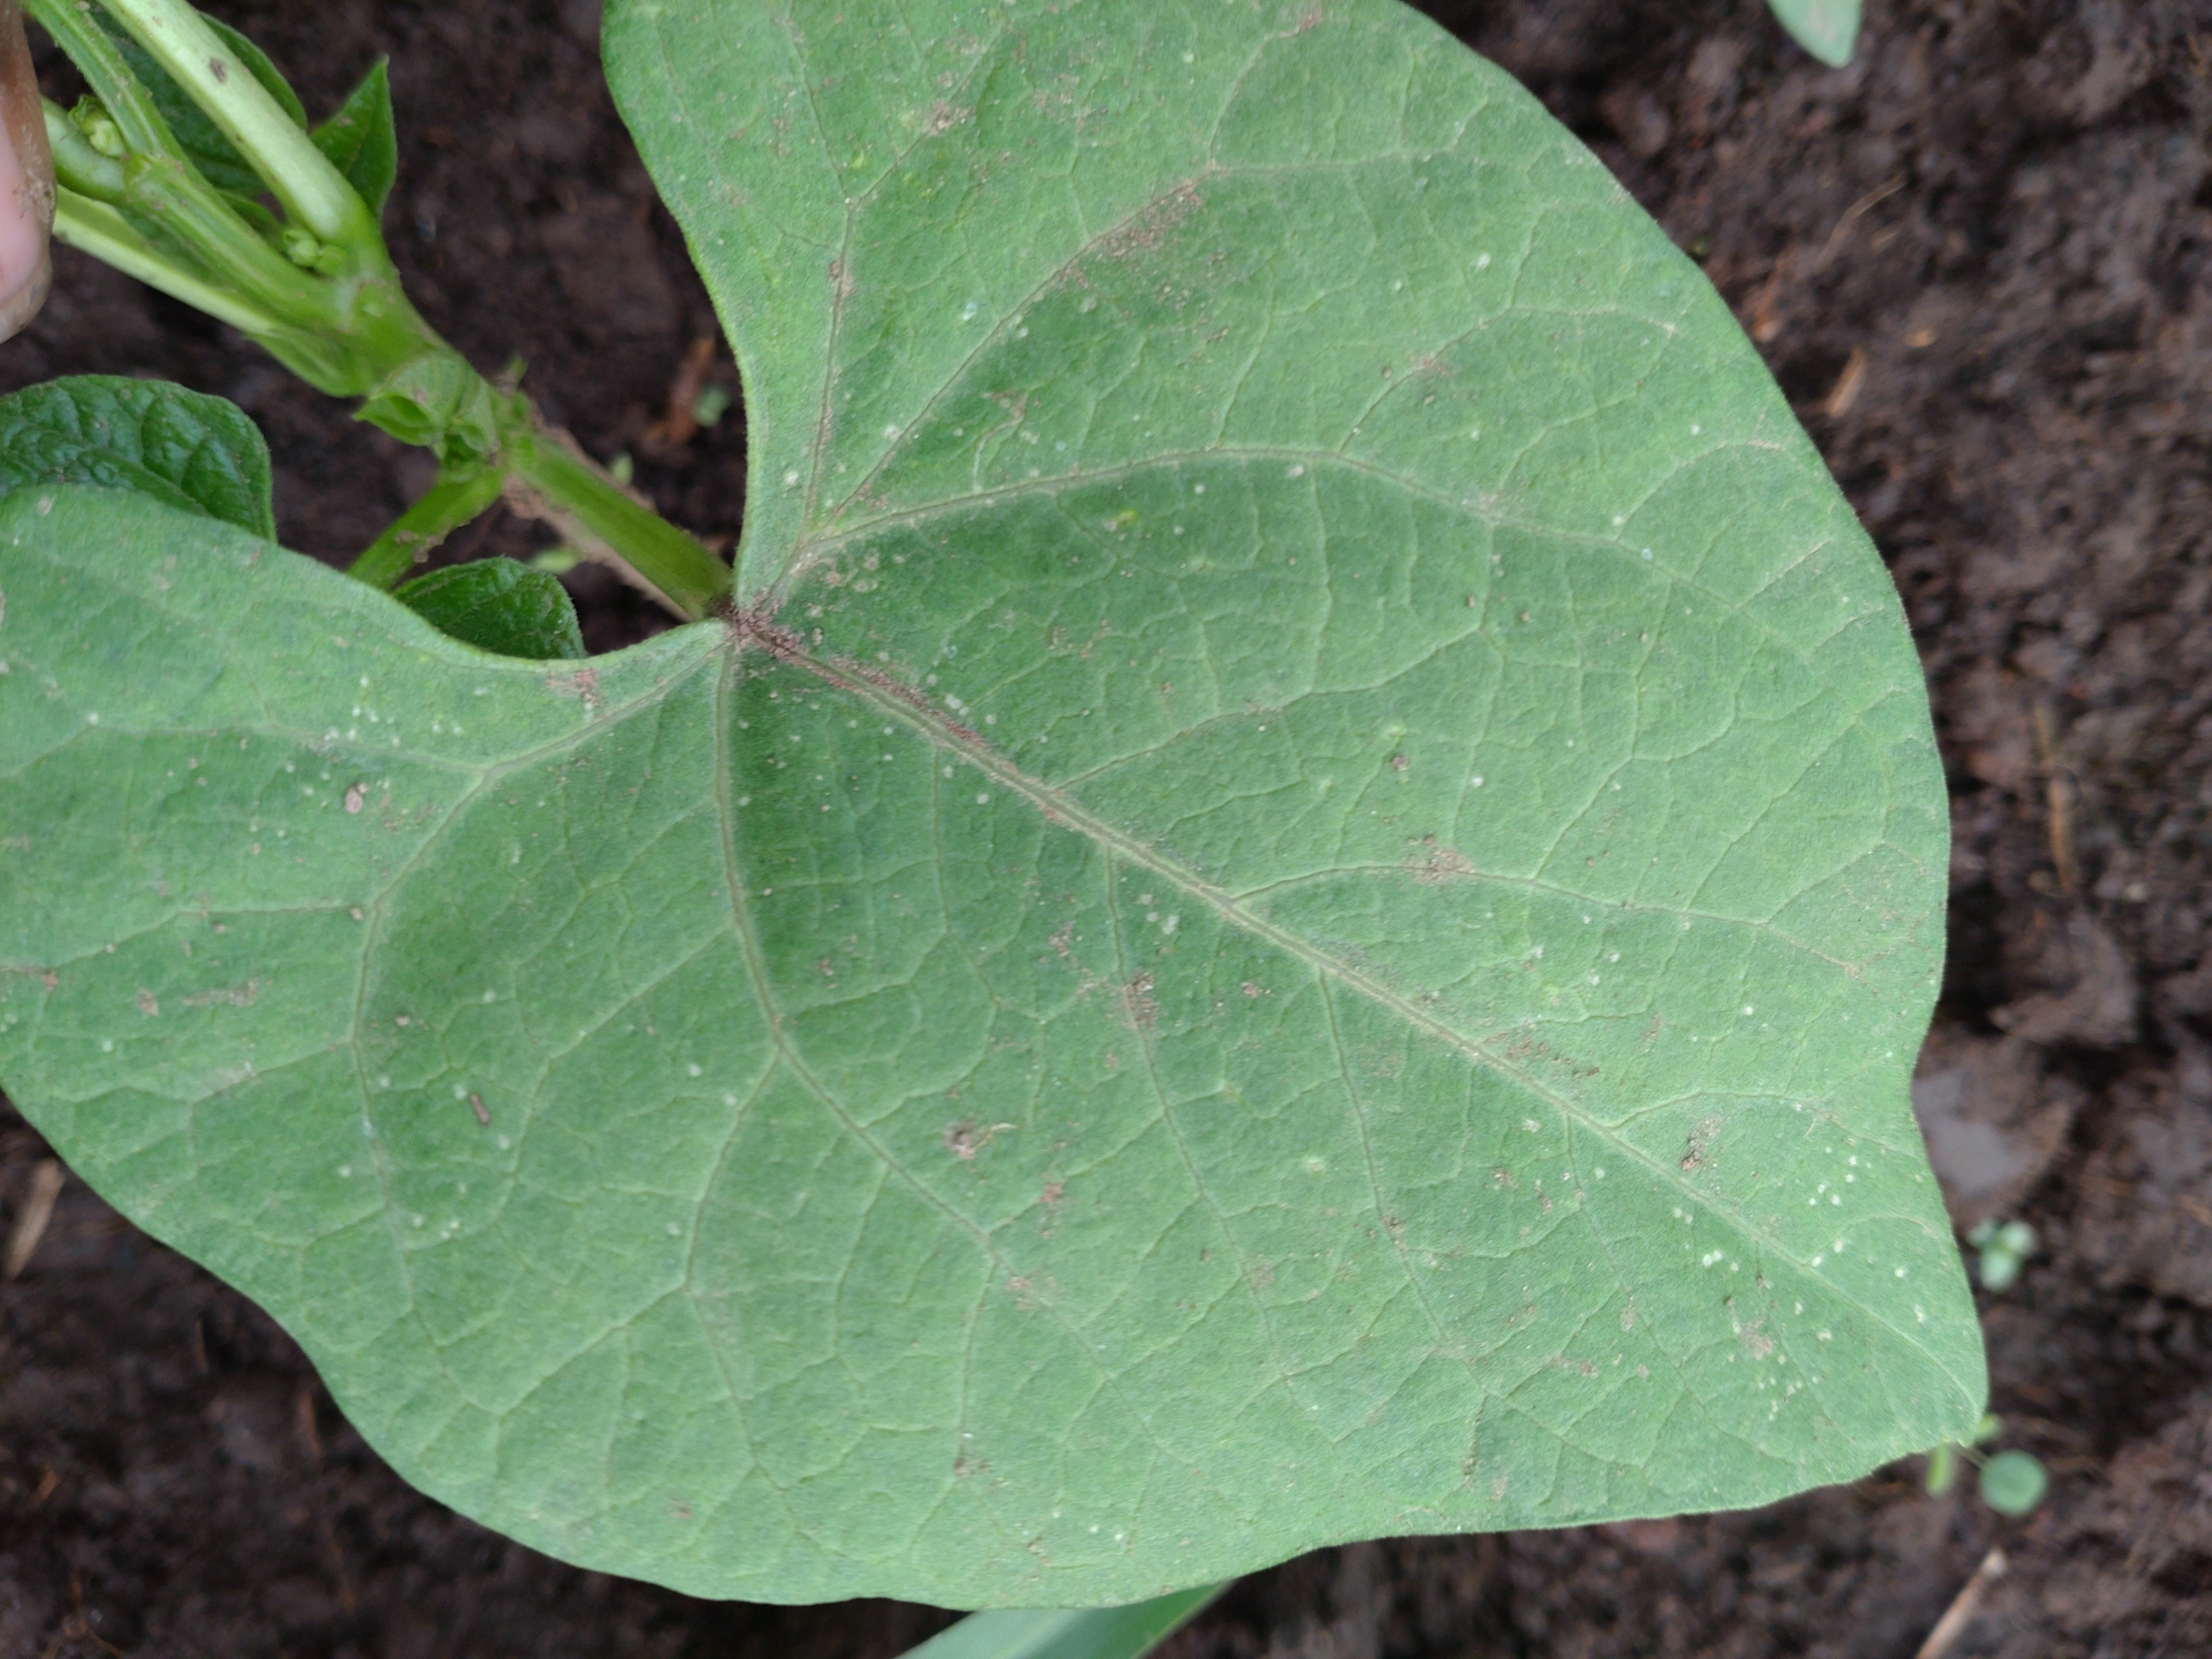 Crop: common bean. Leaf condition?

healthy
